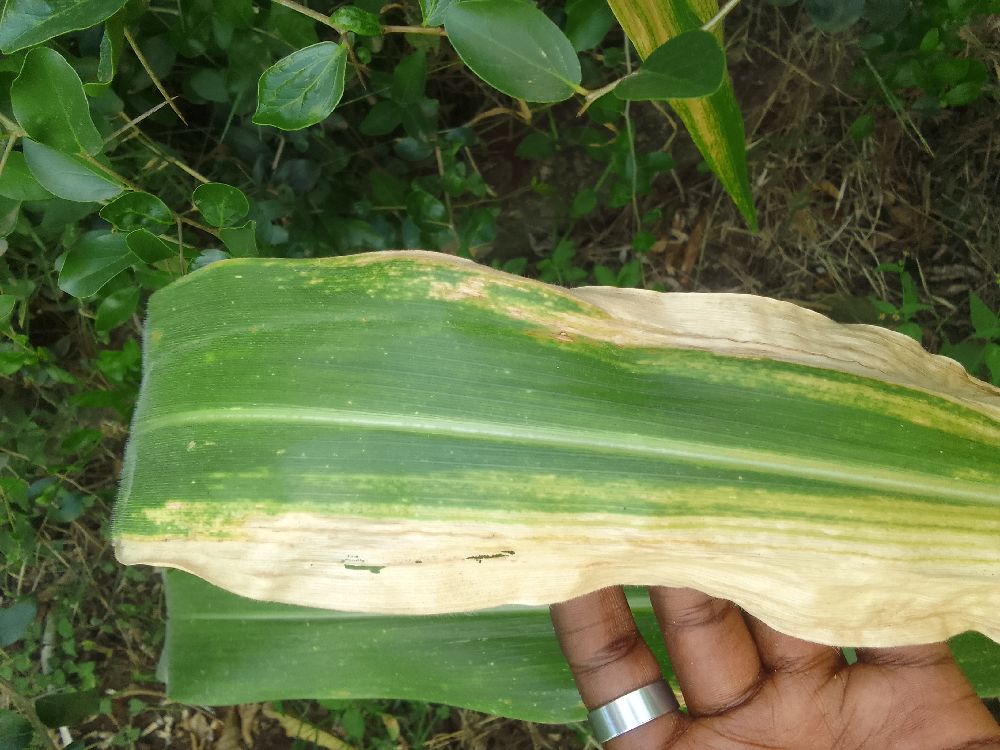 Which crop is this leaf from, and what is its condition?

maize, maize lethal necrosis
